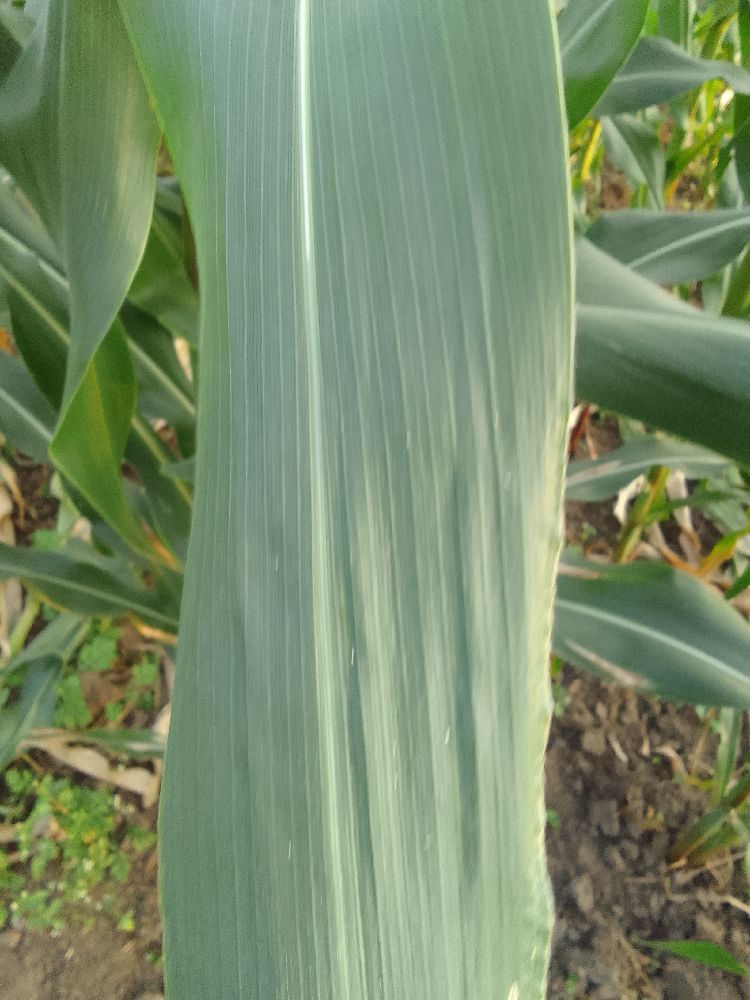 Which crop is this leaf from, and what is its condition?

maize, healthy
